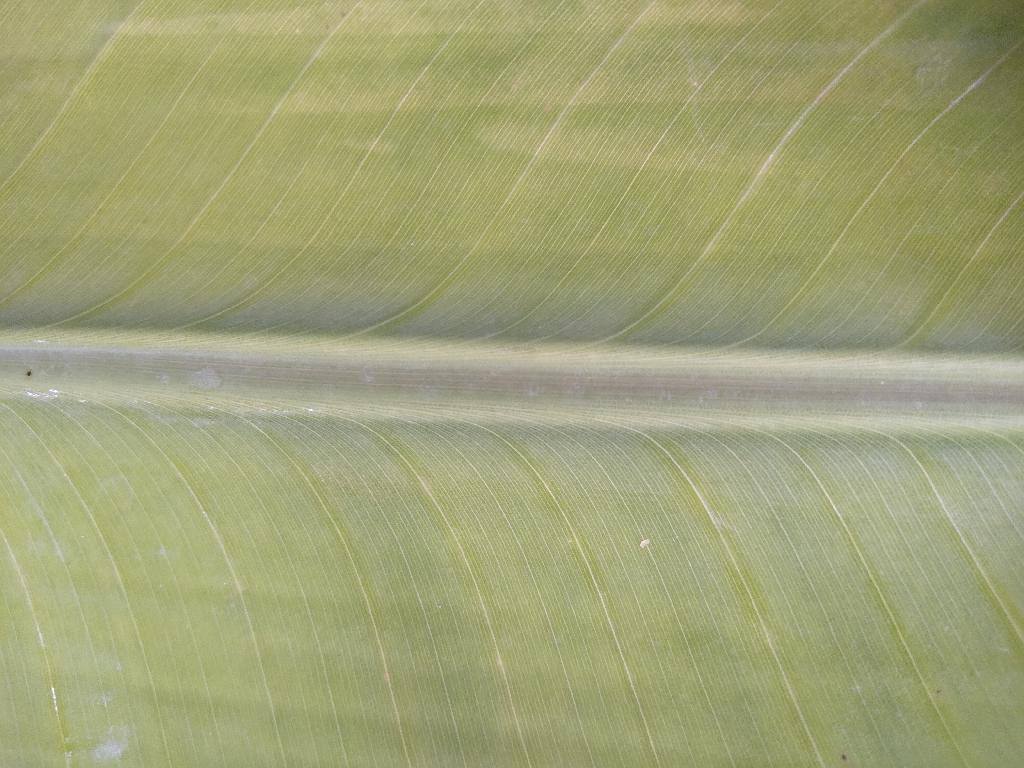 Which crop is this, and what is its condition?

banana, healthy
